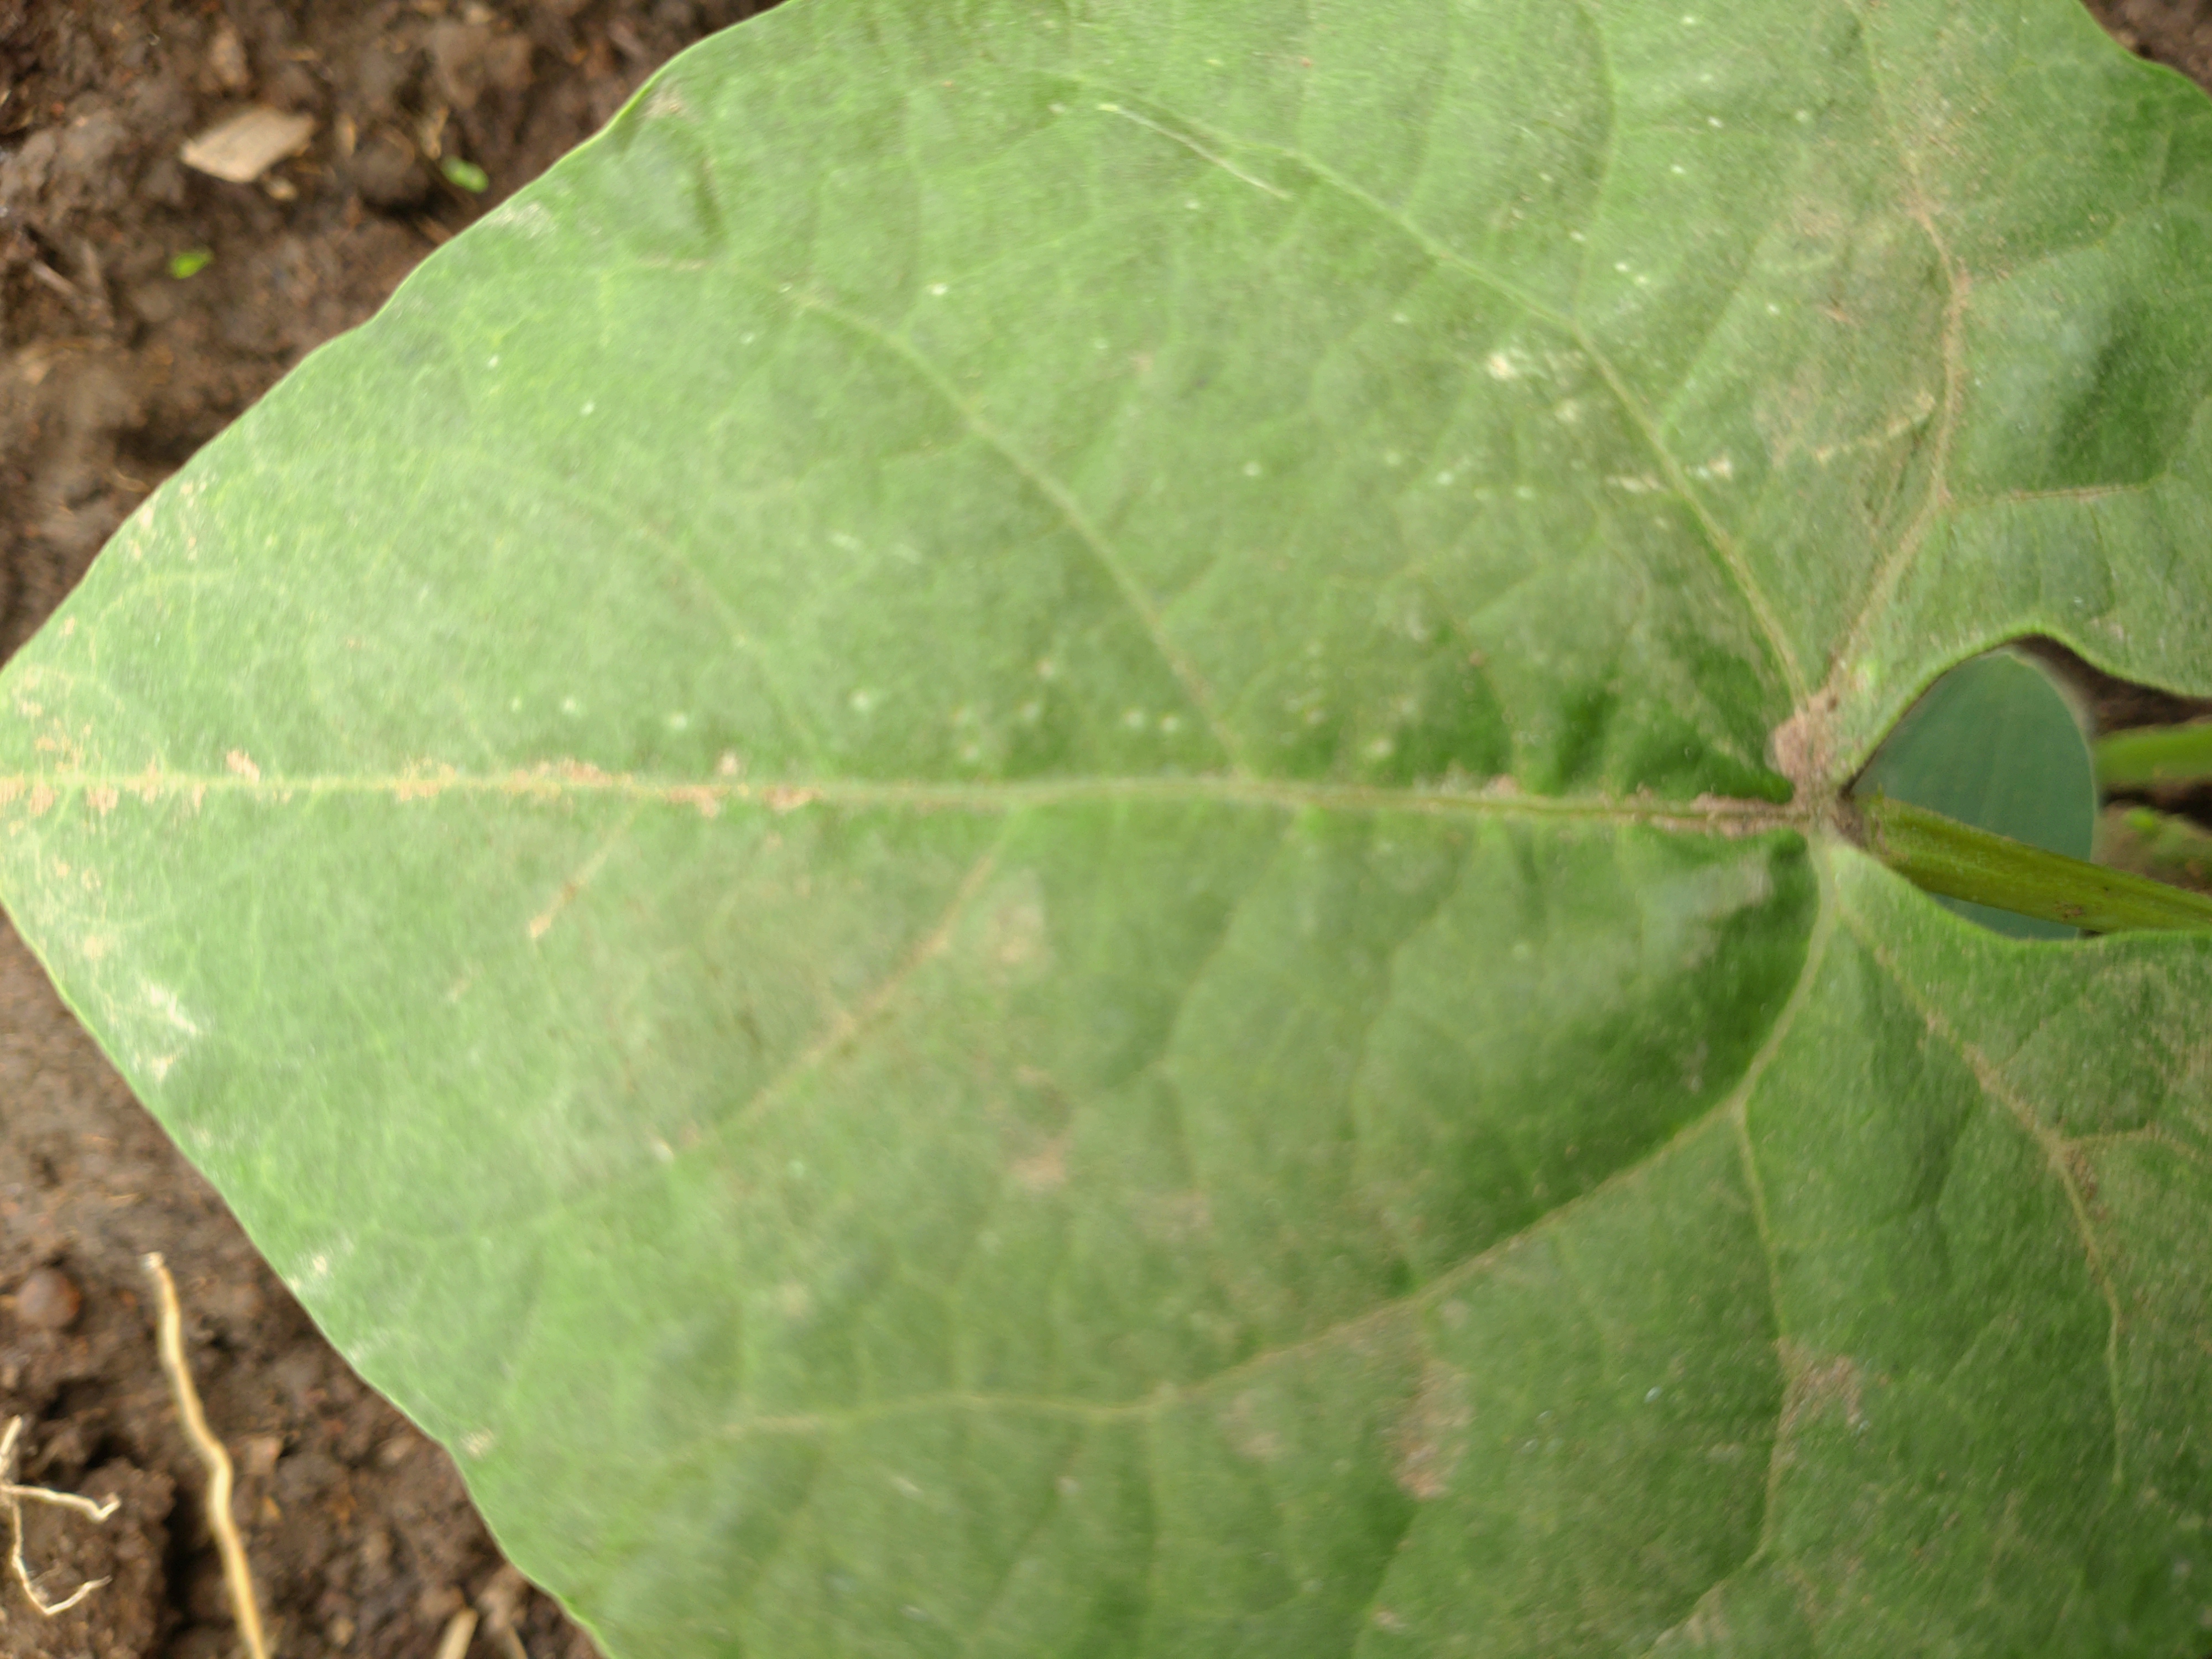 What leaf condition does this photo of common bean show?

healthy
